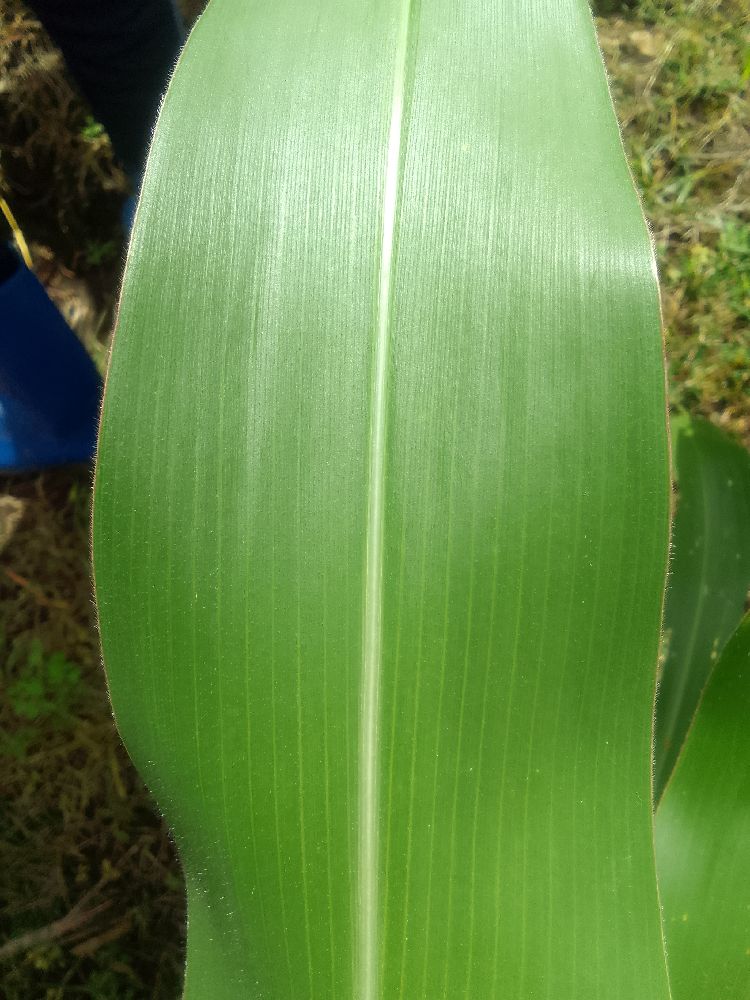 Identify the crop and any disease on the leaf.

maize, healthy
